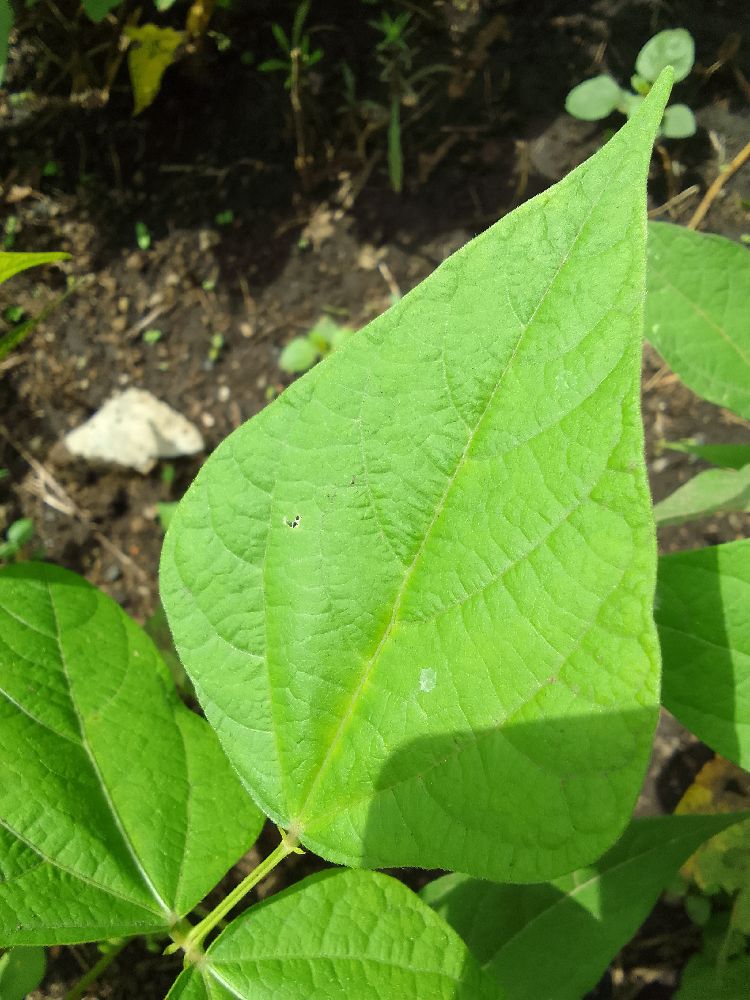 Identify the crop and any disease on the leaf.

common bean, healthy
